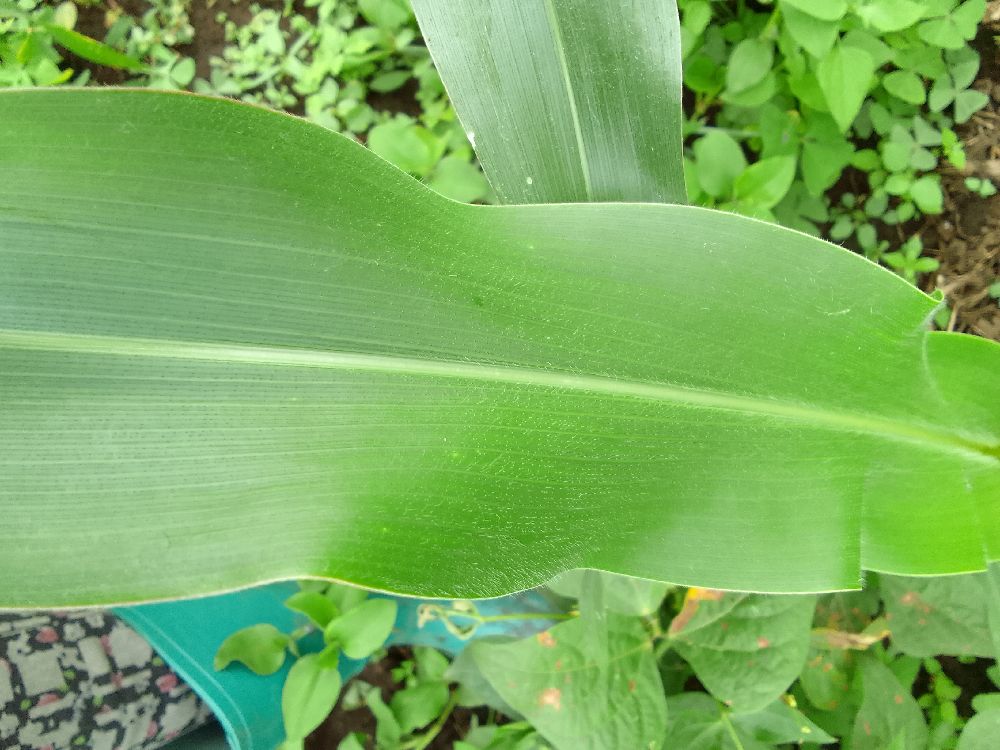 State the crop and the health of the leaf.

maize, healthy
